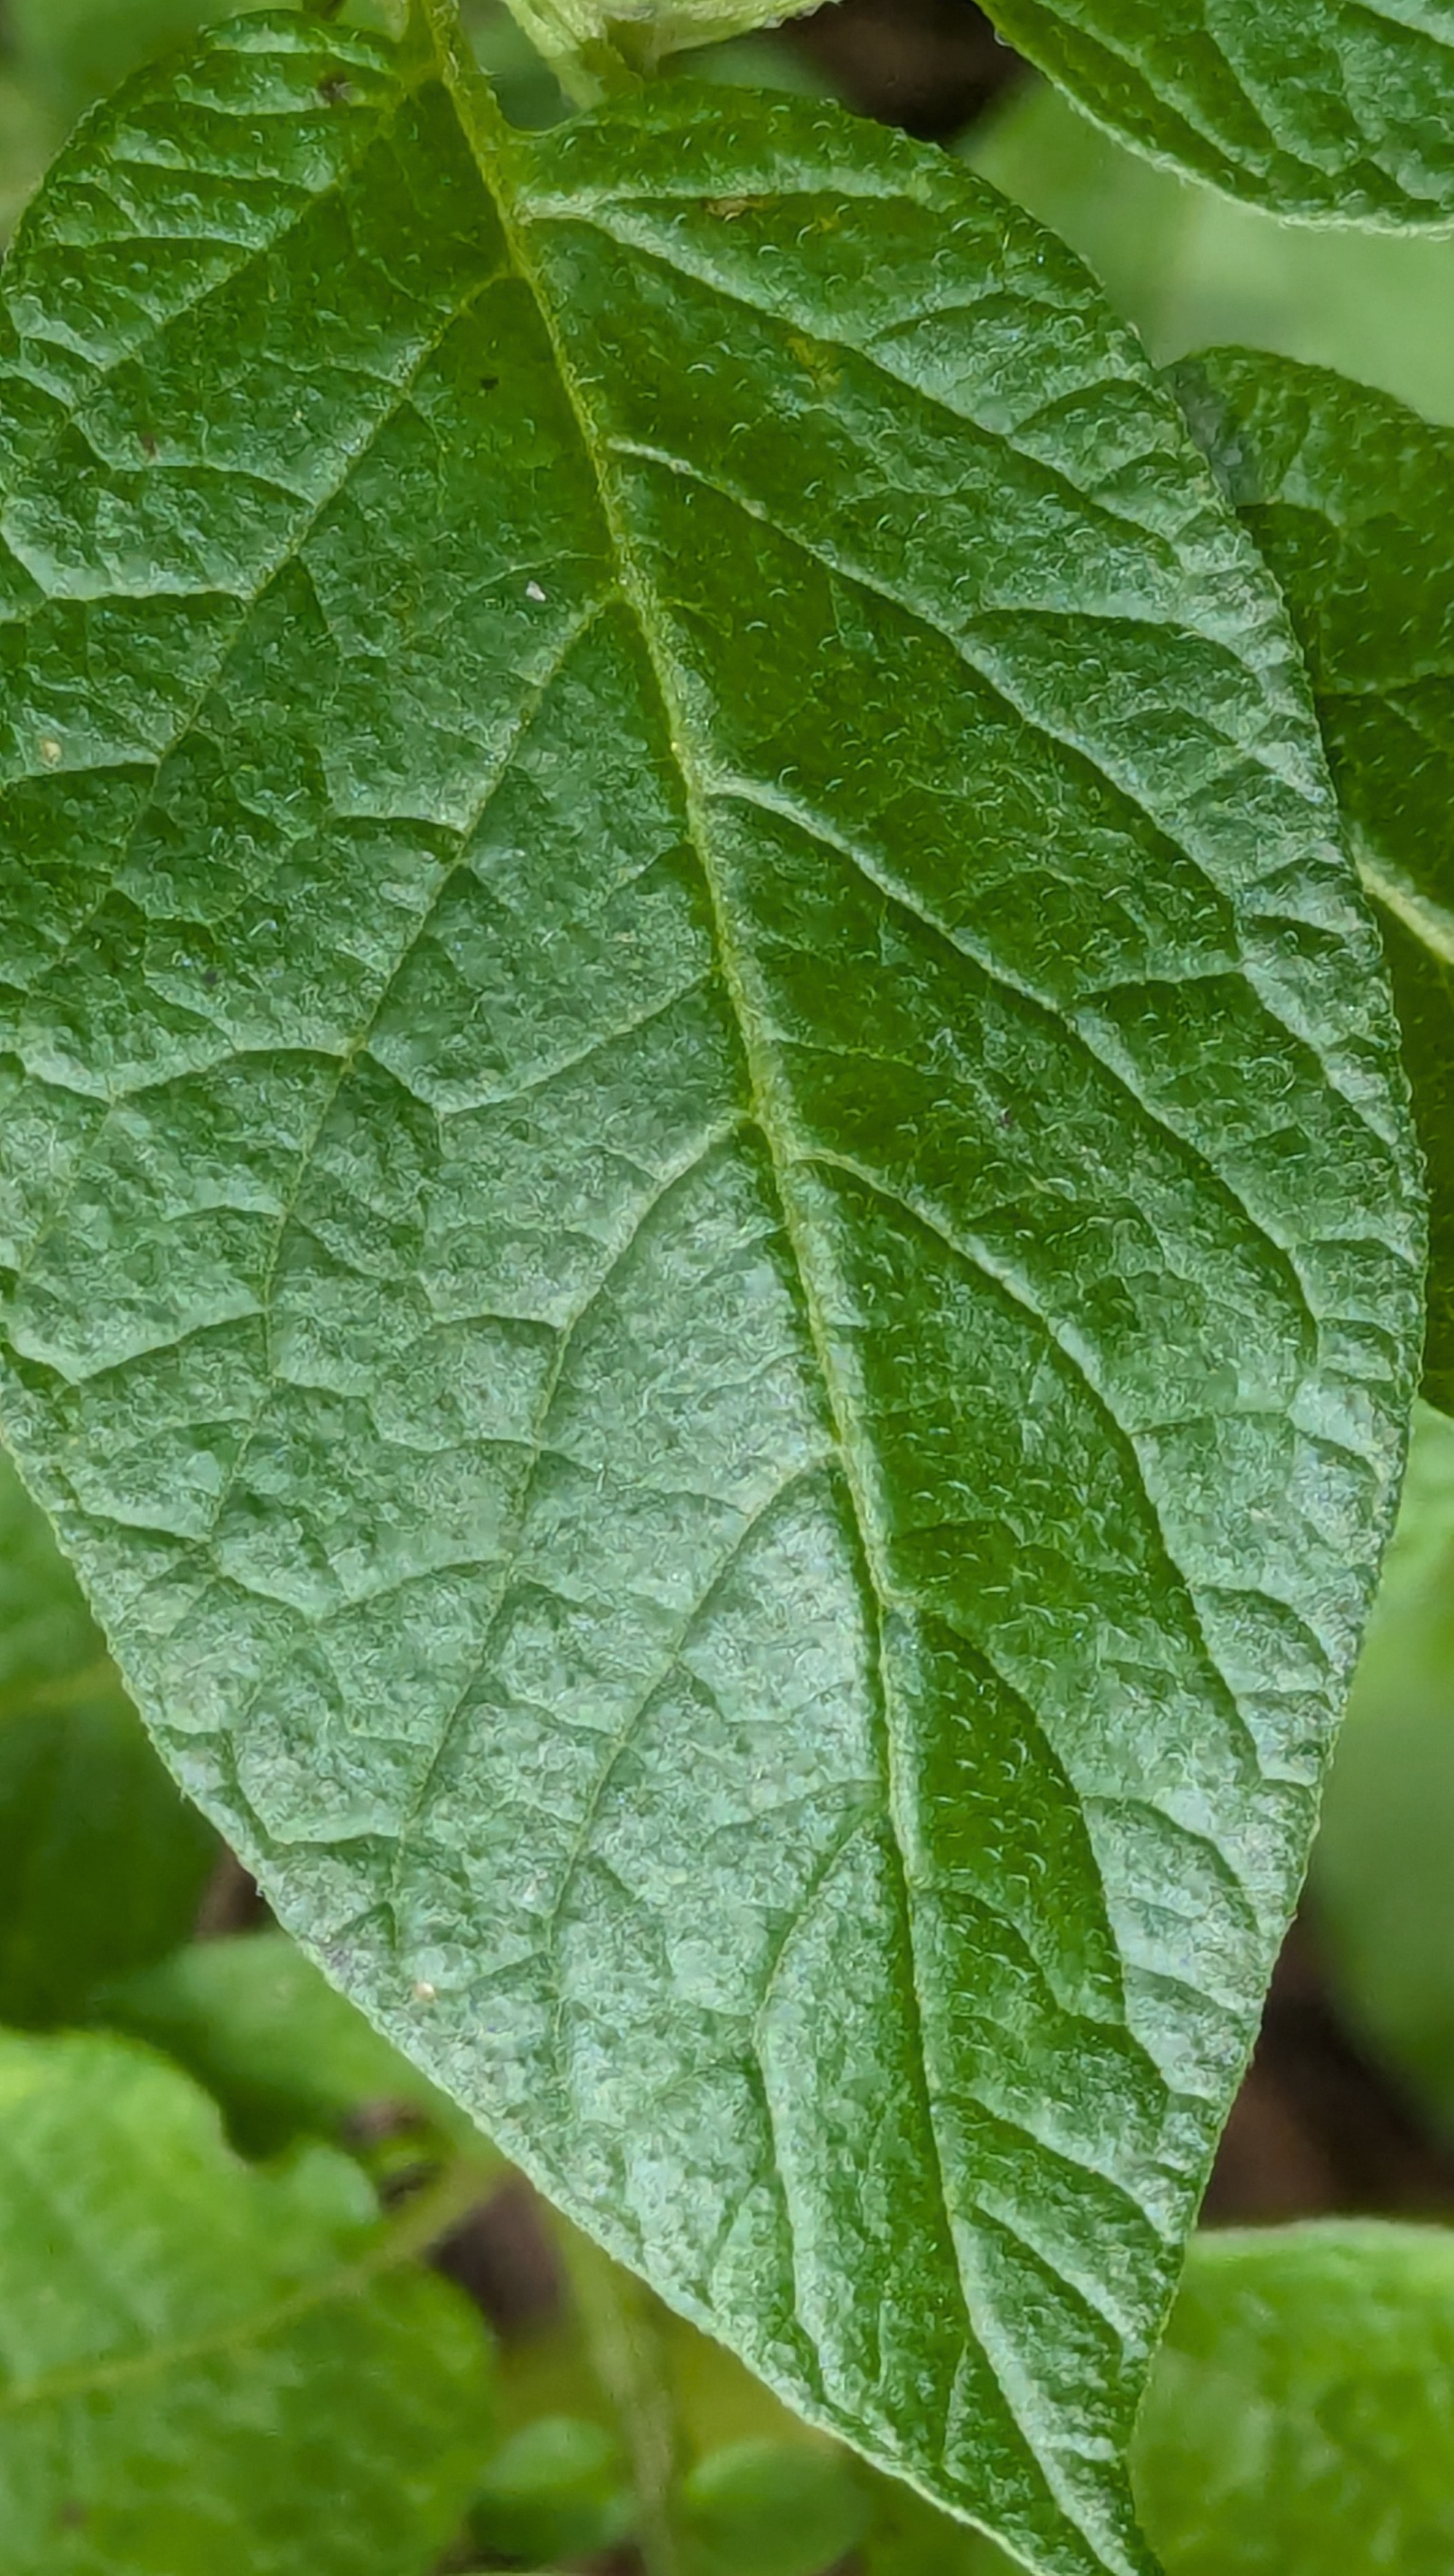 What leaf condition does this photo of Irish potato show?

healthy
